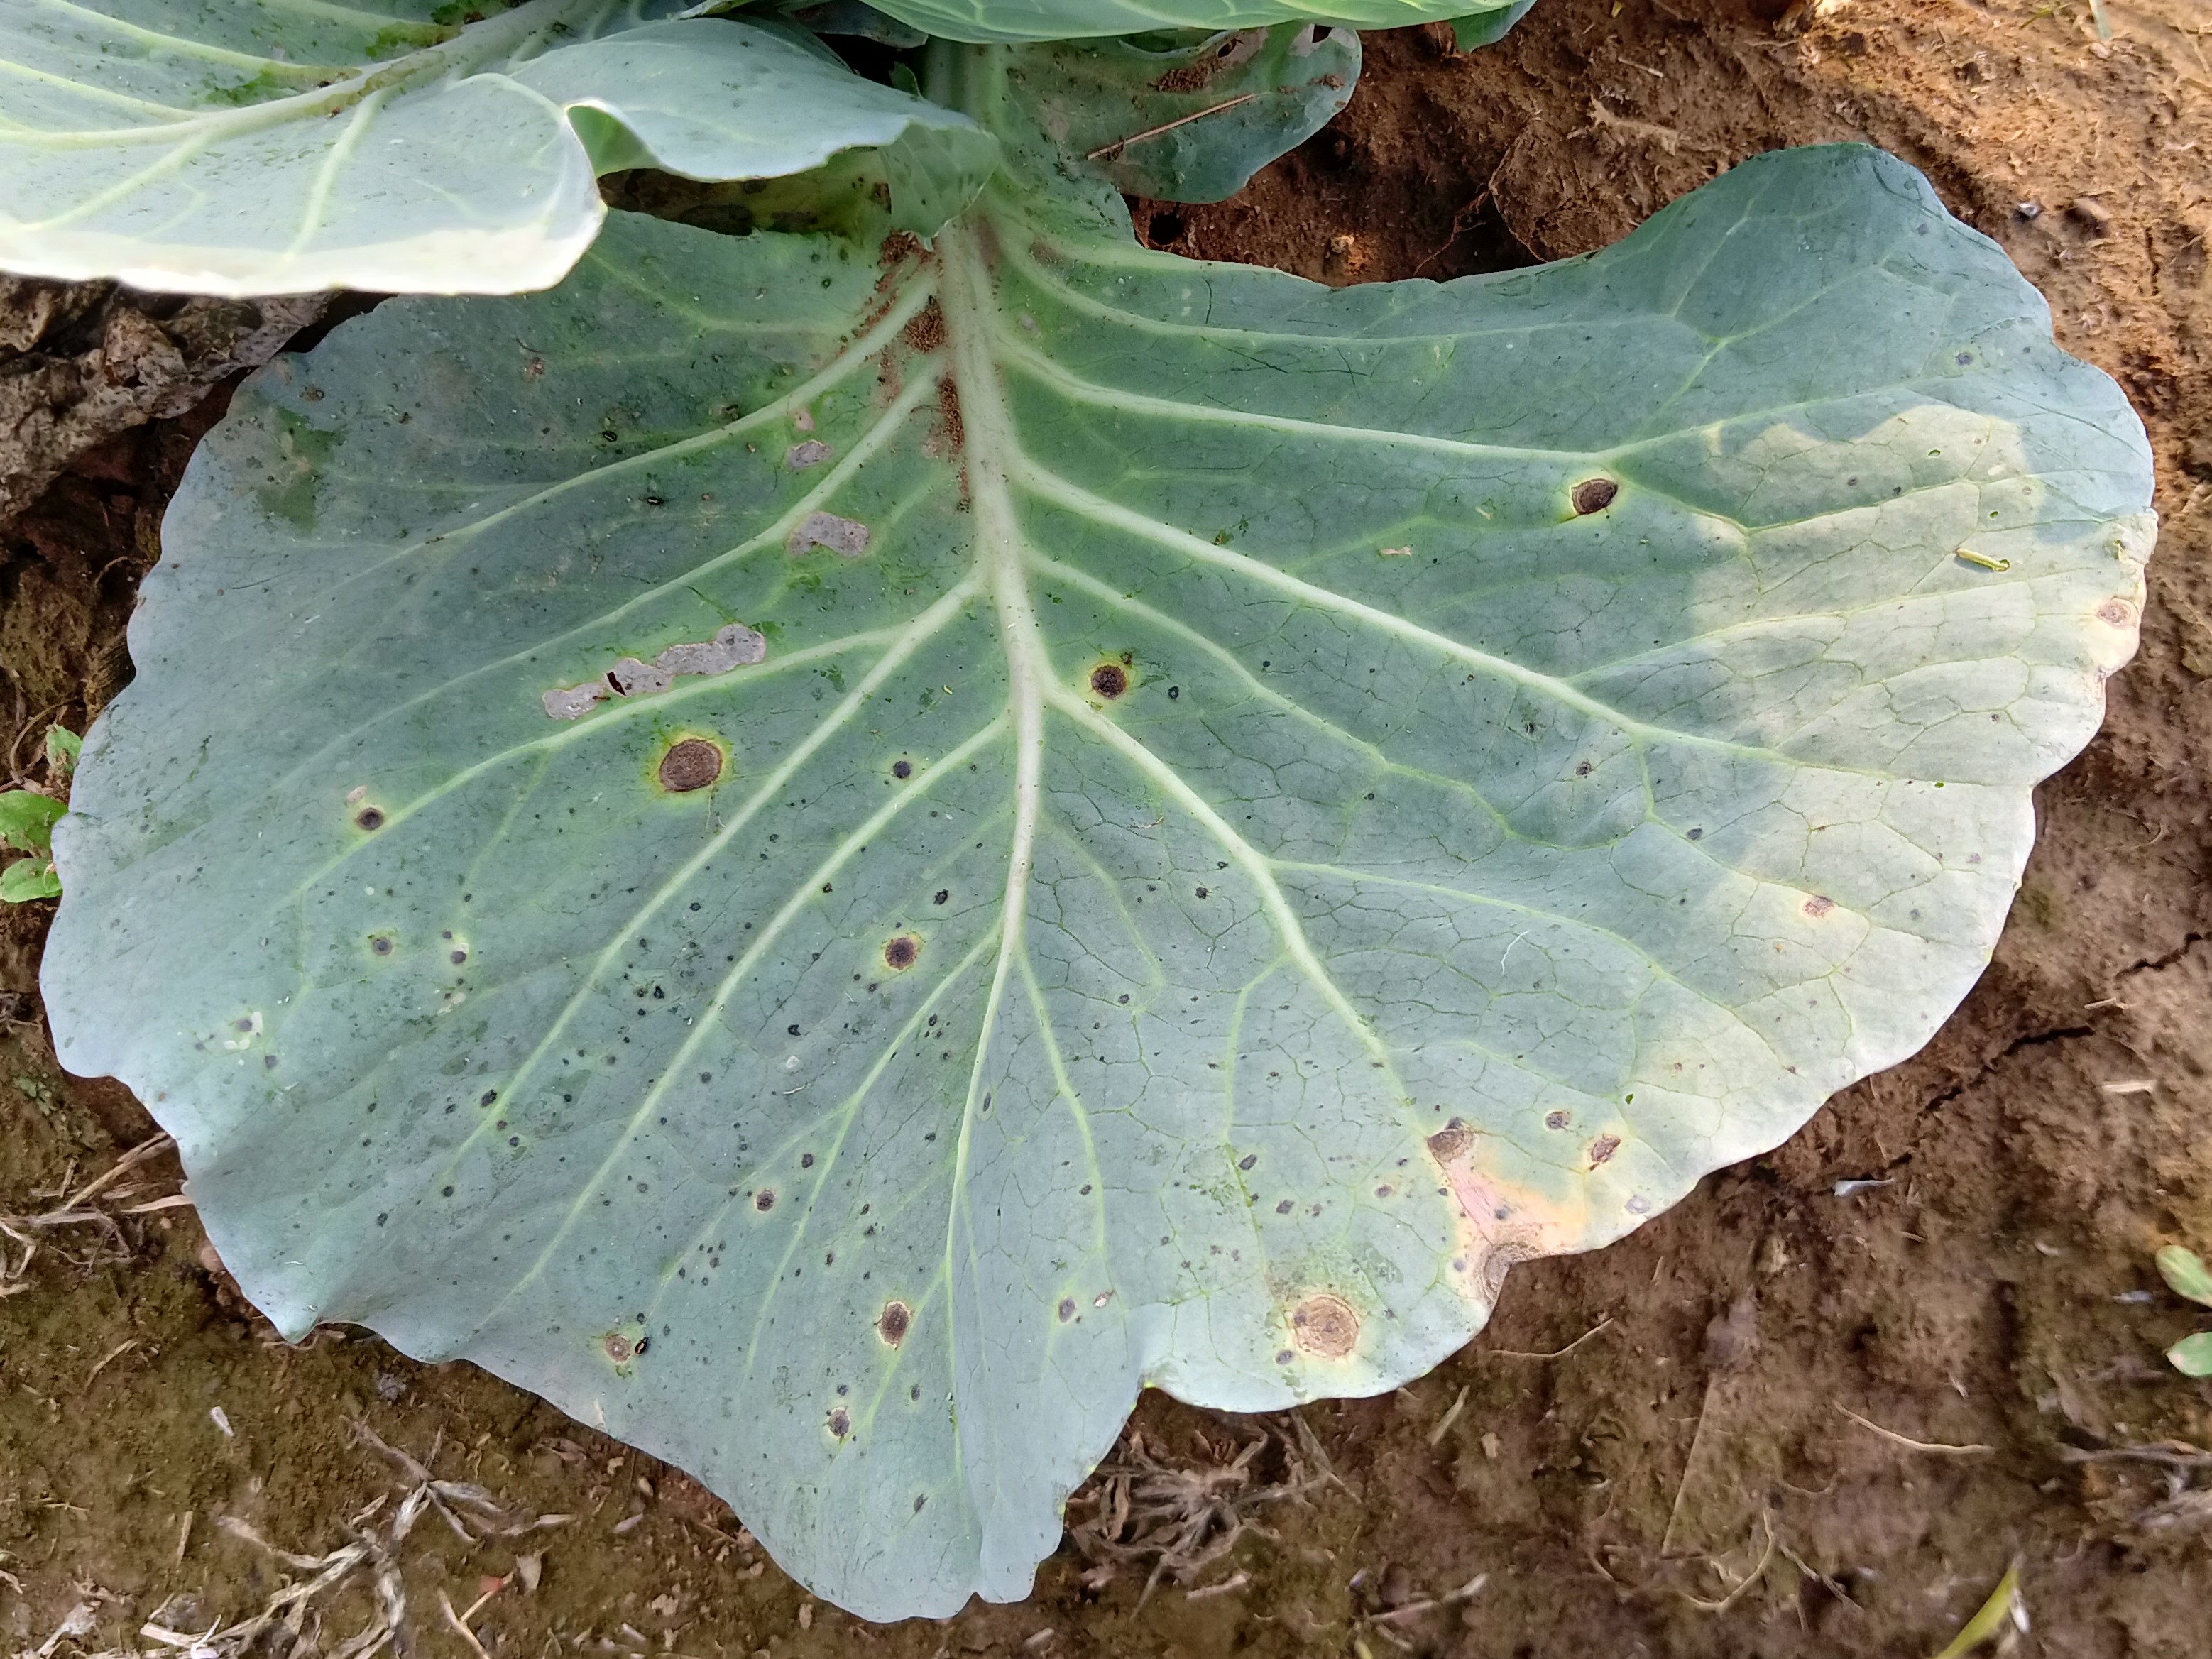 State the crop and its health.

cabbage, alternaria
